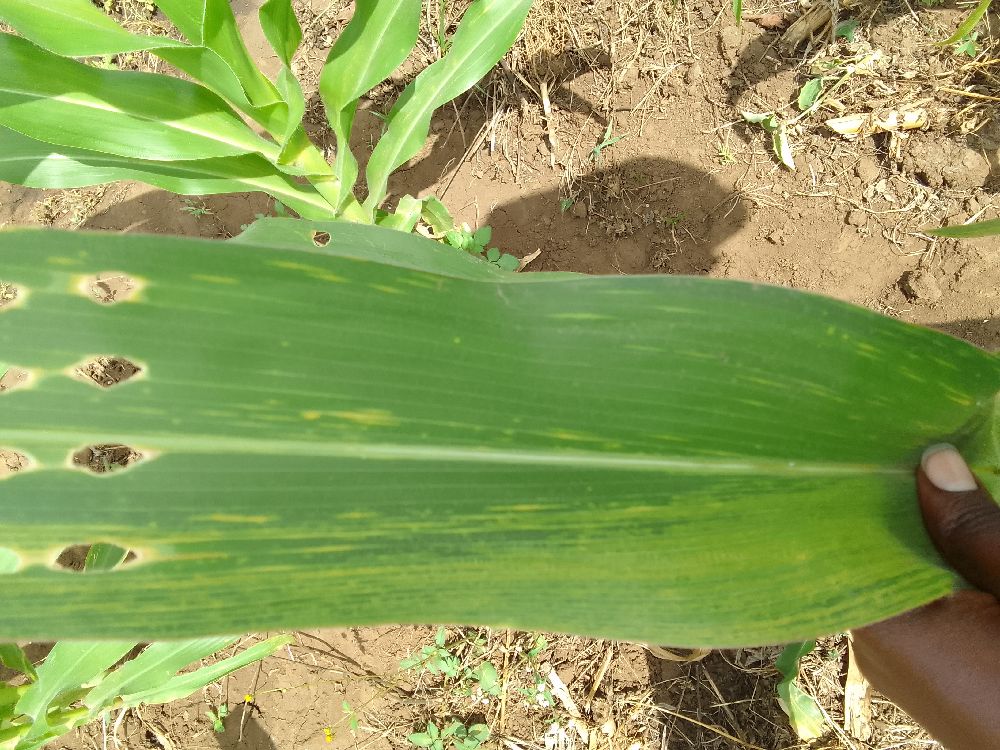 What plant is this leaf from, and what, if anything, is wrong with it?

maize, maize lethal necrosis
